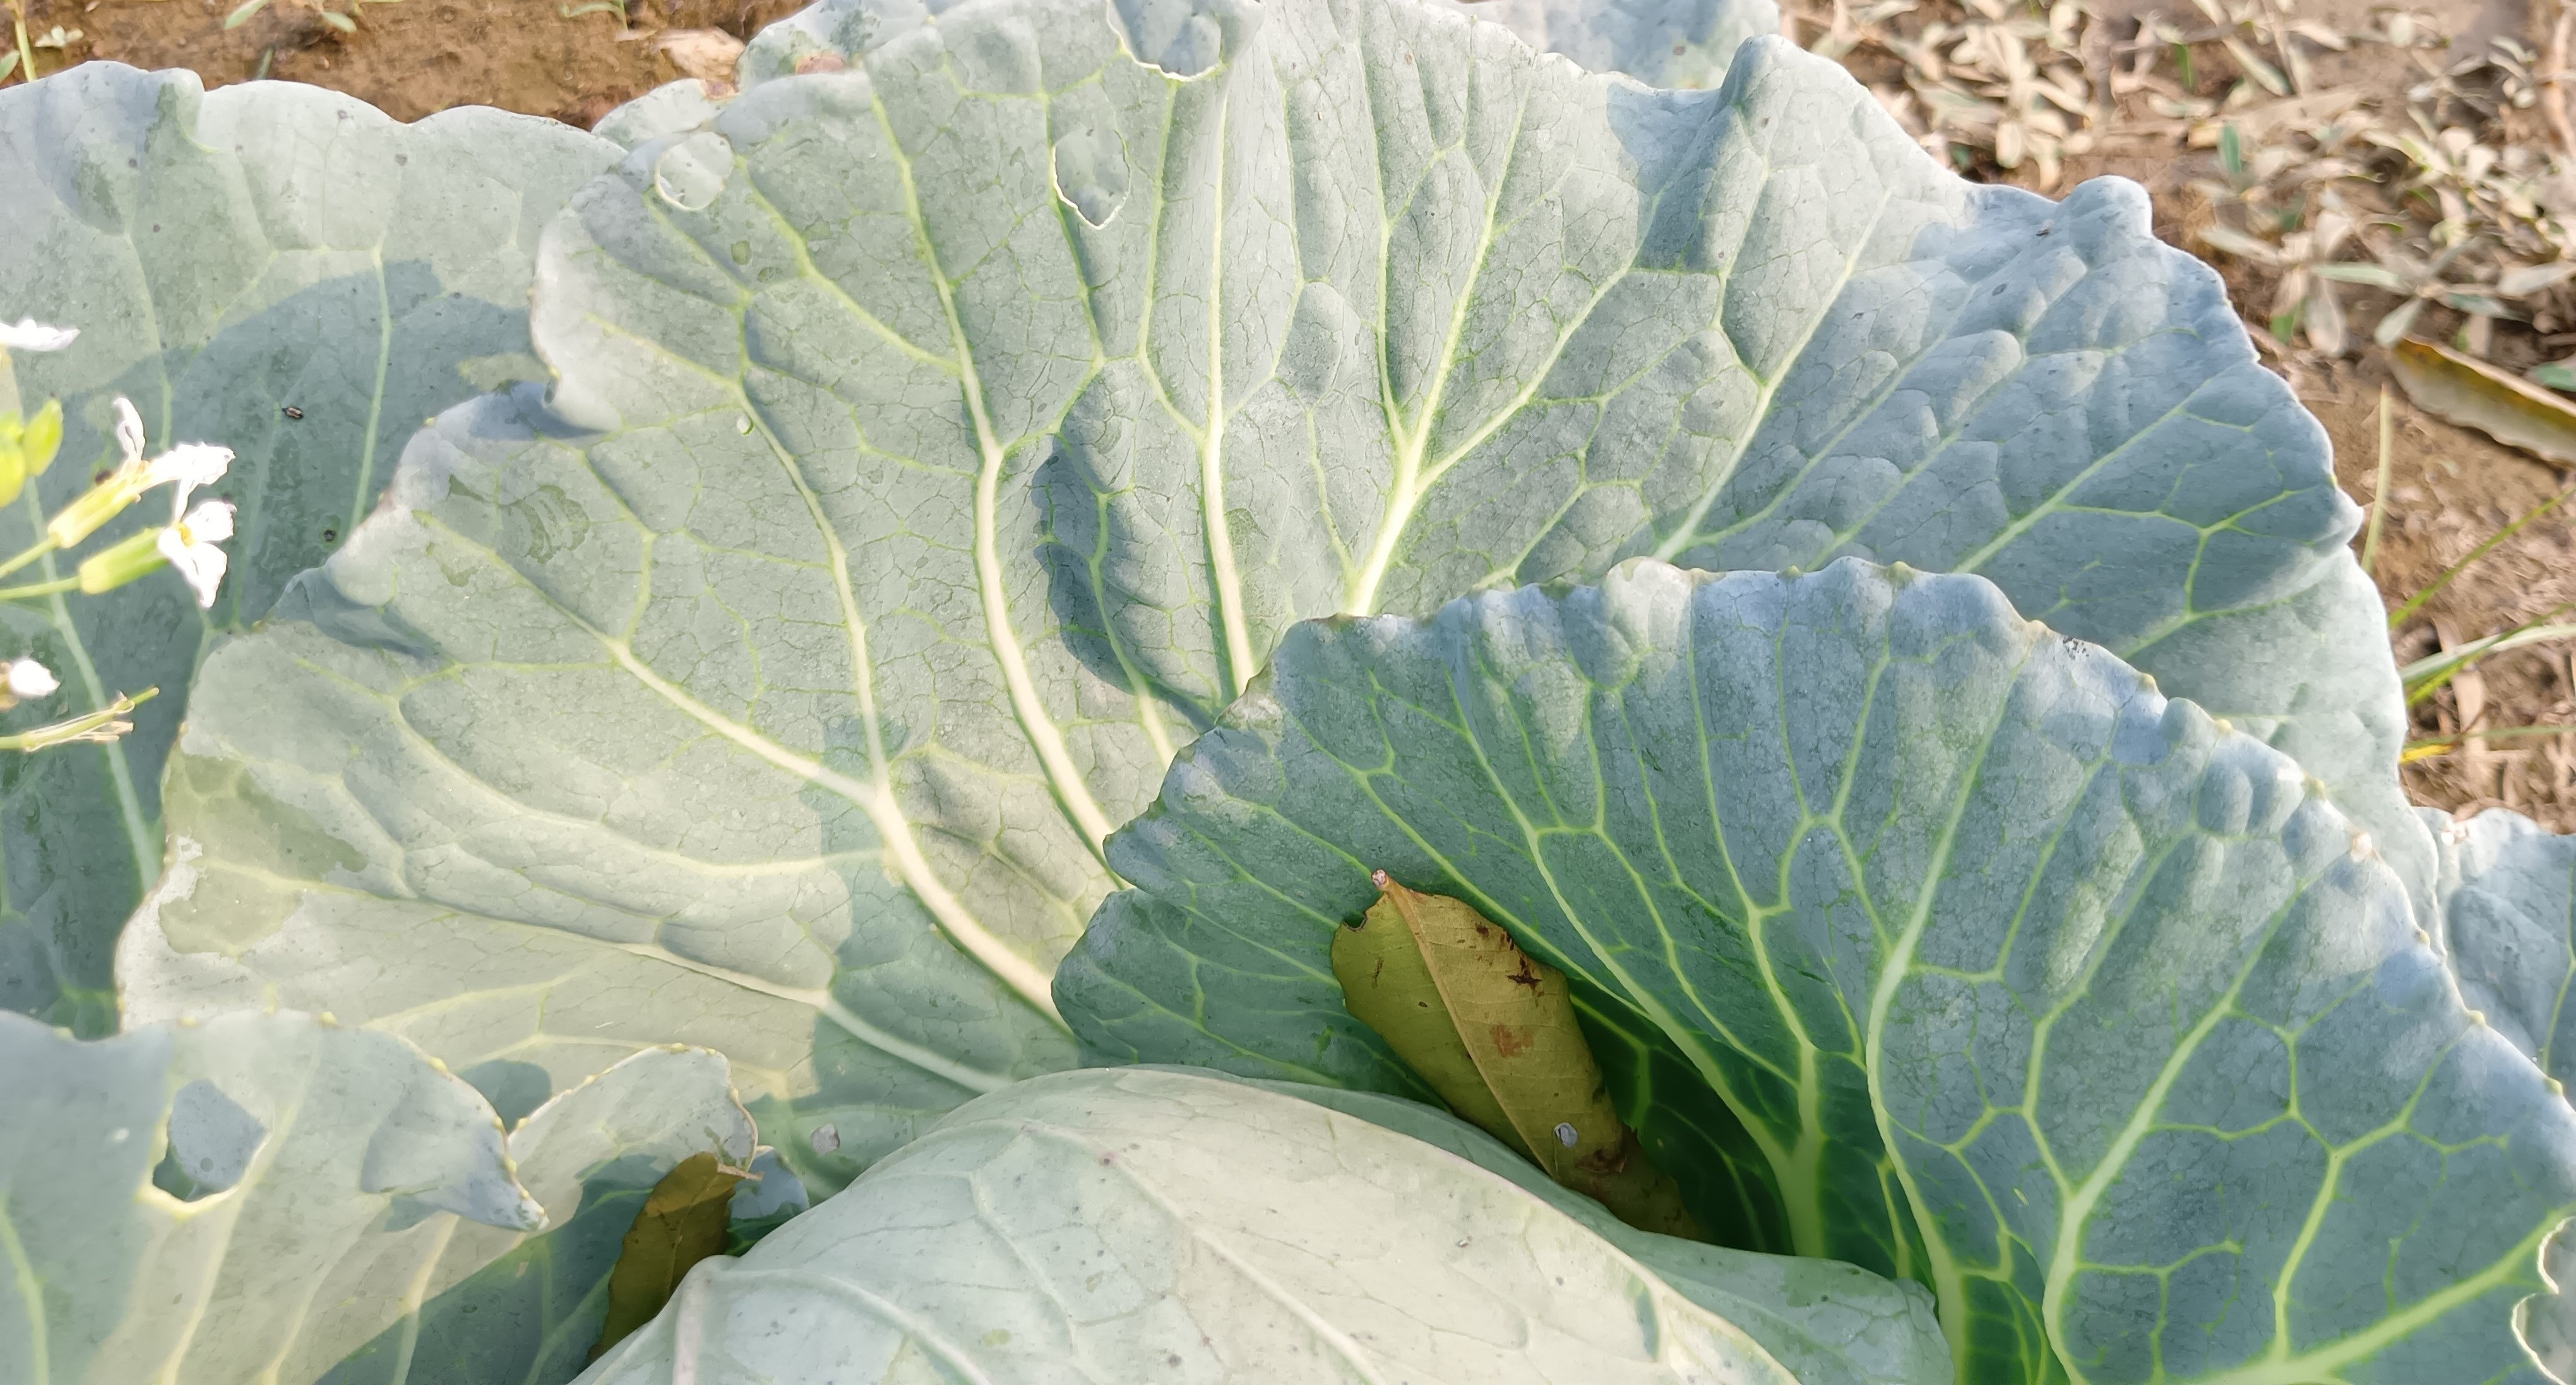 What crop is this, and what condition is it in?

cabbage, healthy
